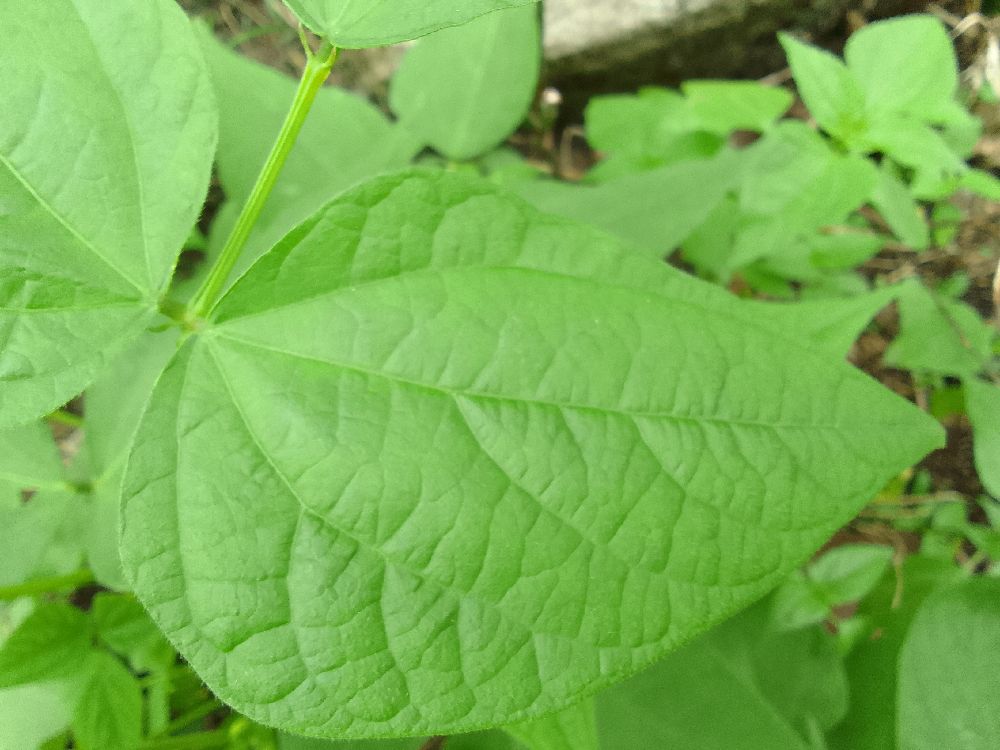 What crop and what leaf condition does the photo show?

common bean, healthy
